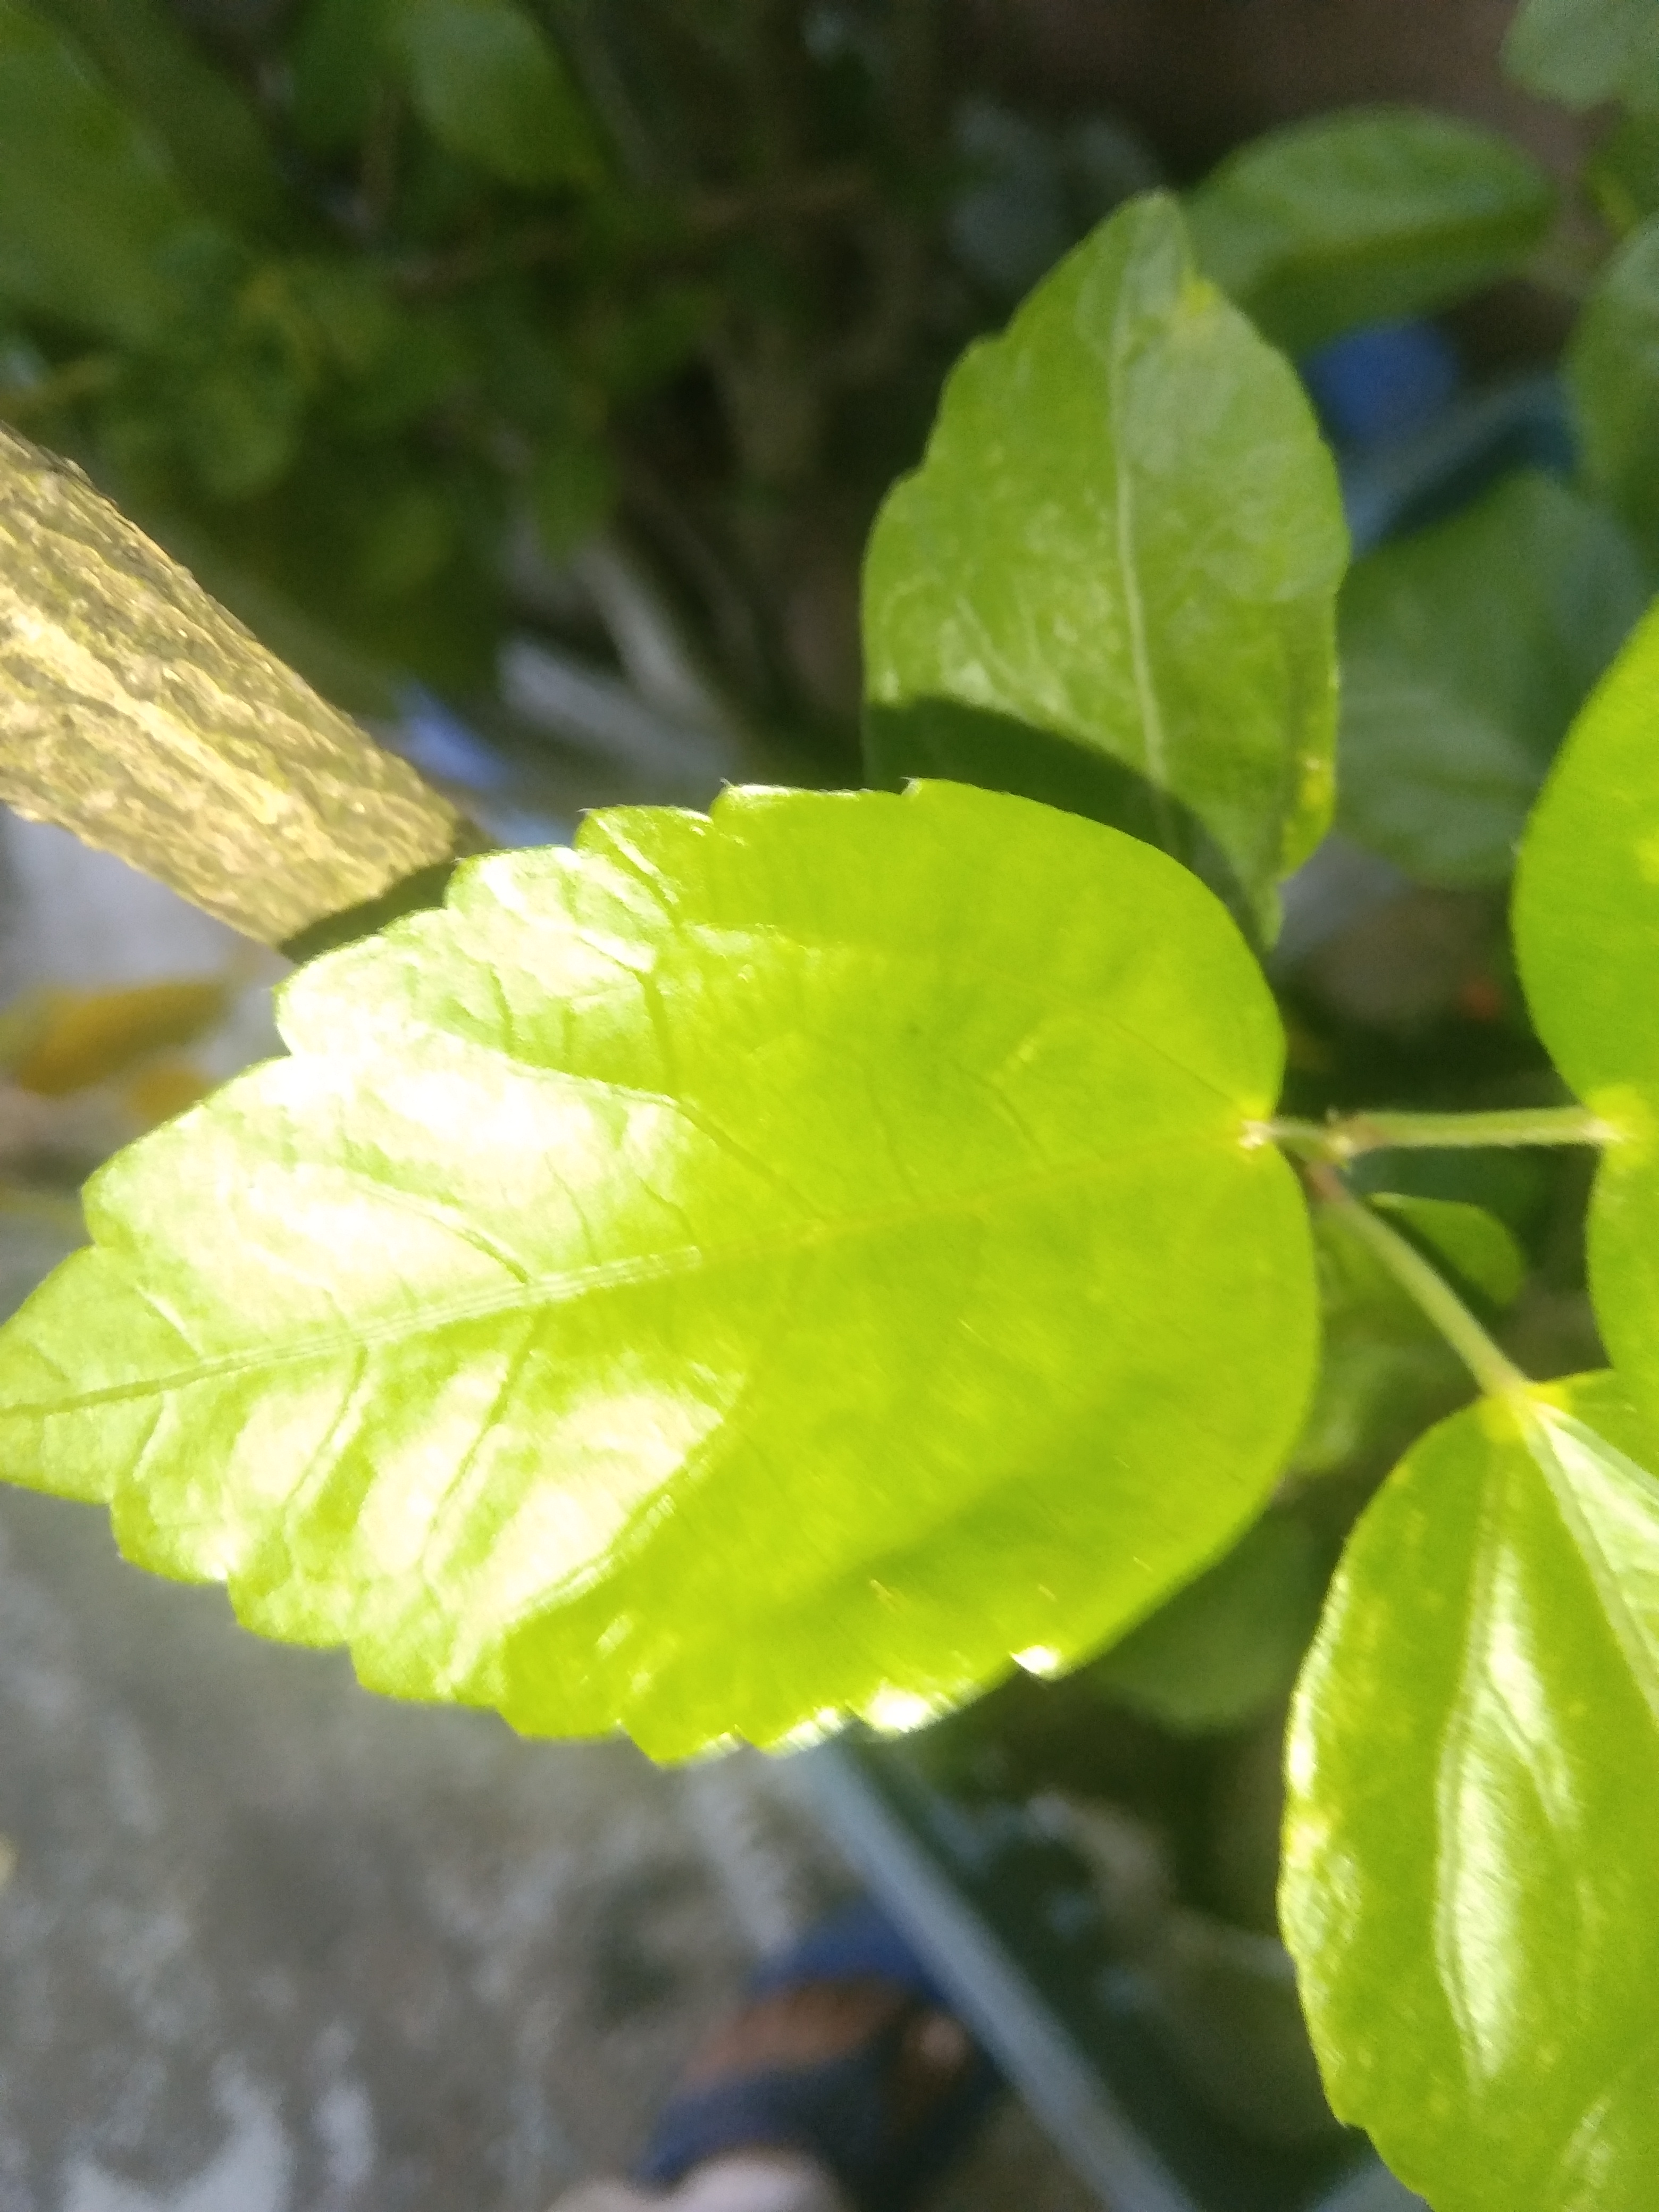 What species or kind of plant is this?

hibiscus
